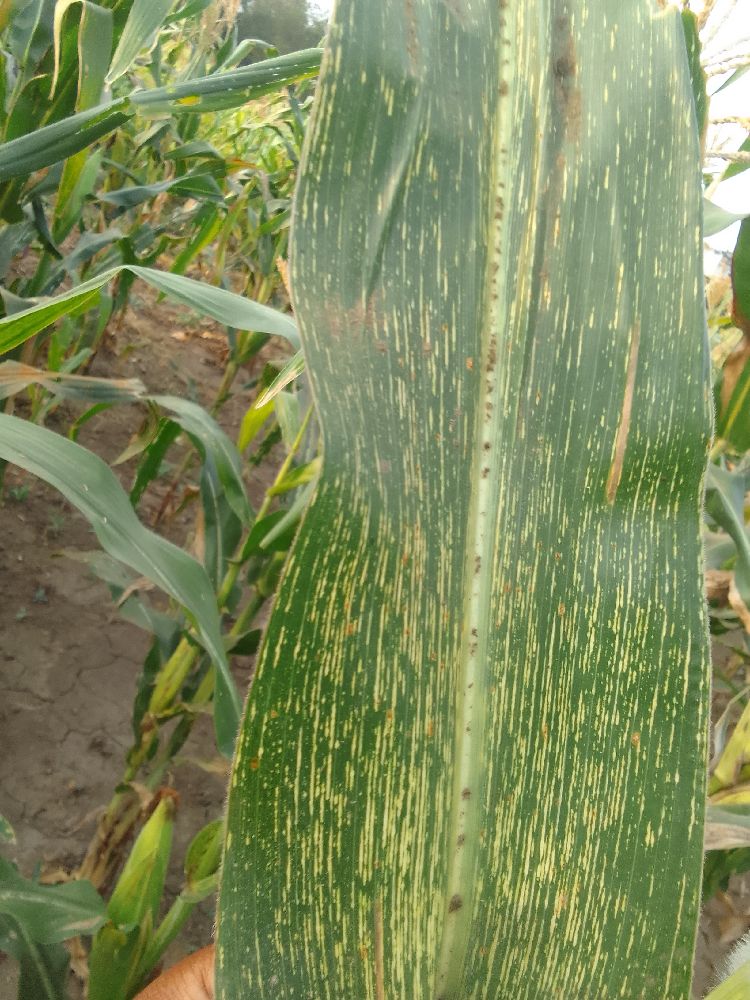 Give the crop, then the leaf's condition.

maize, maize streak virus
